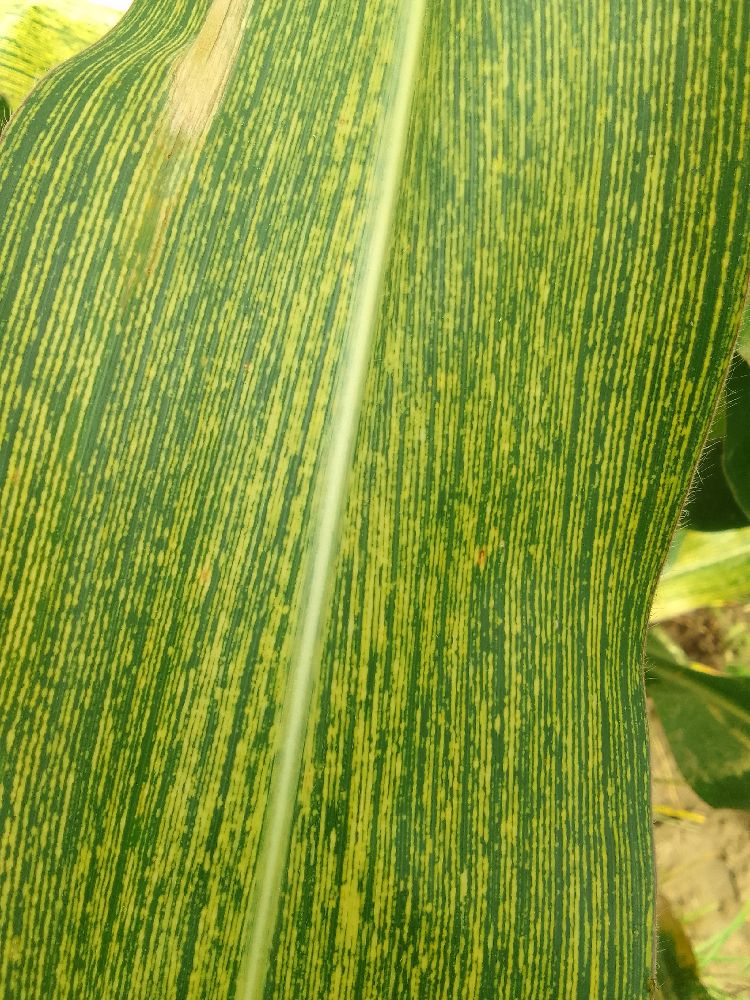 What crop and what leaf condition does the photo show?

maize, maize streak virus
